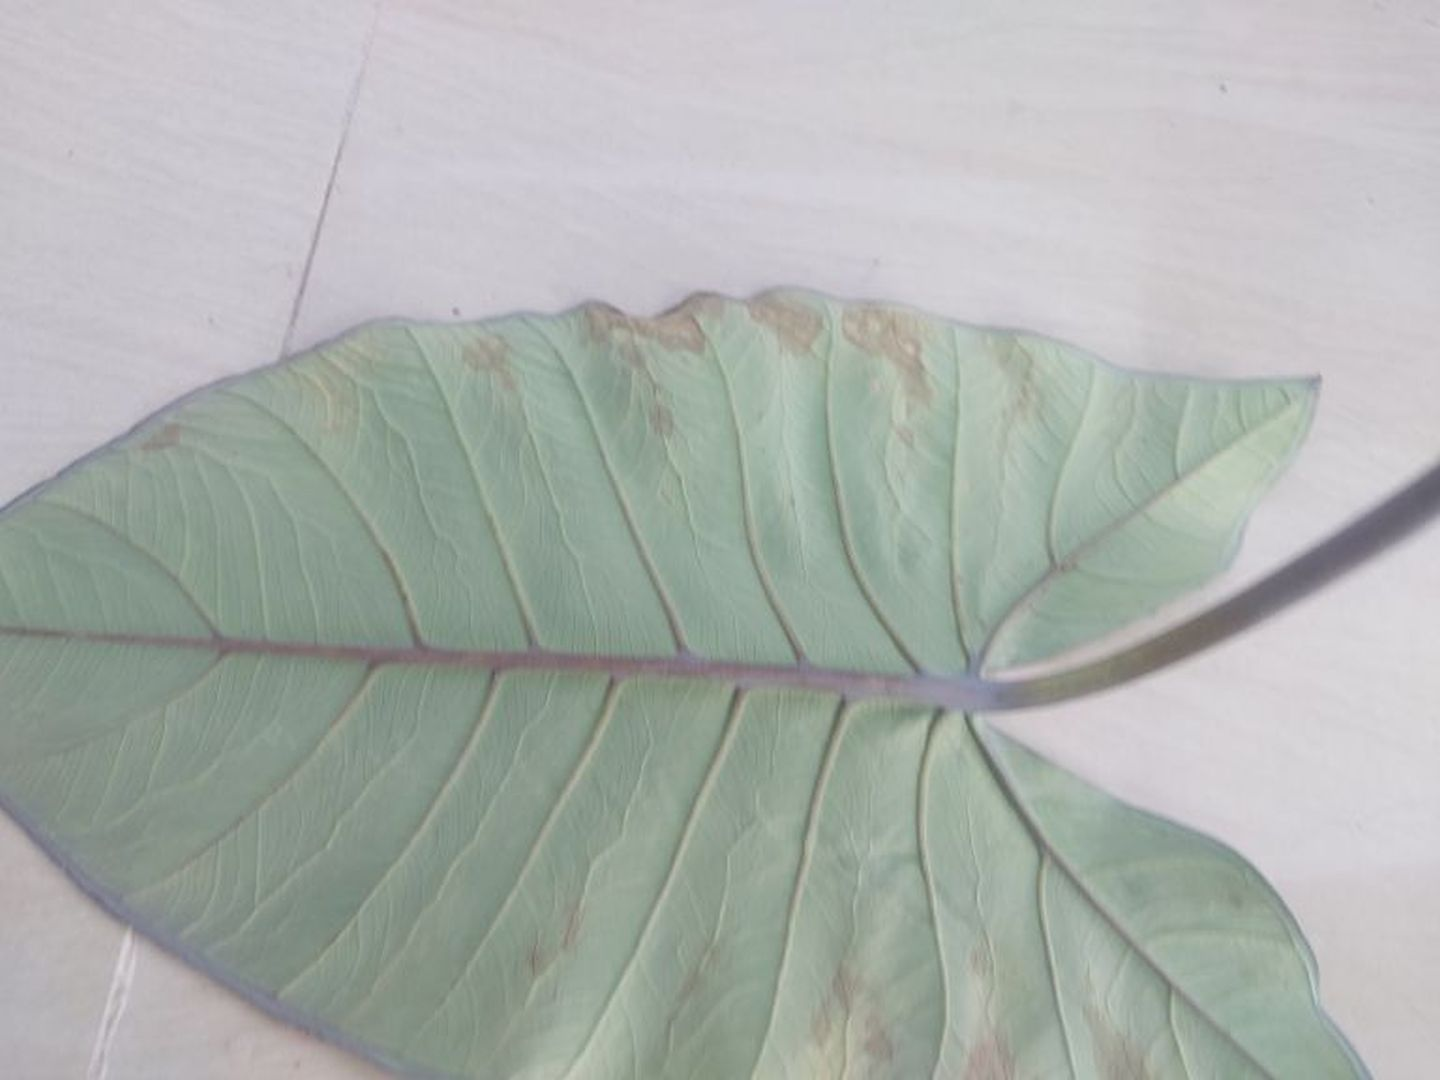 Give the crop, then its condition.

taro, leaf blight
